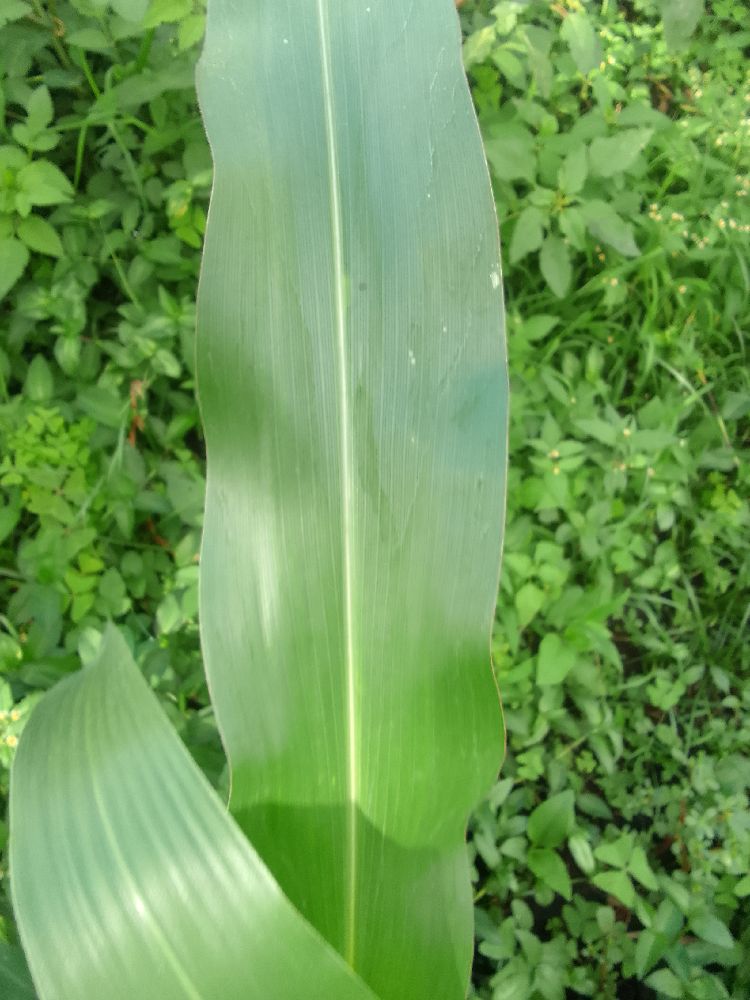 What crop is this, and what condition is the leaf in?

maize, healthy
